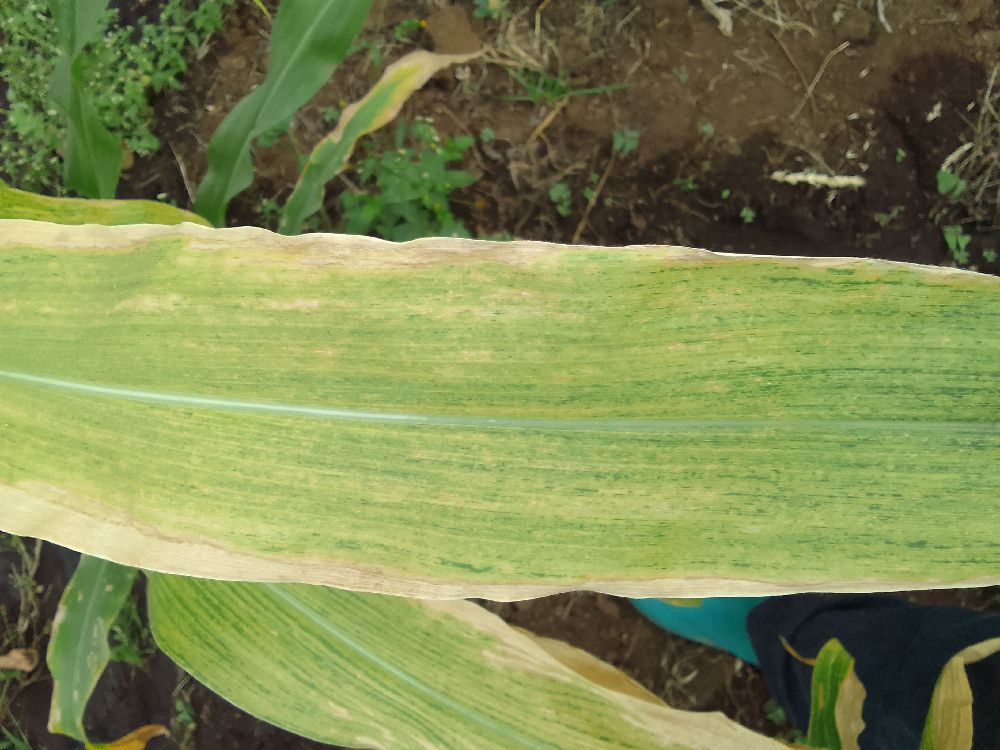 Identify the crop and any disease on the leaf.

maize, maize lethal necrosis
